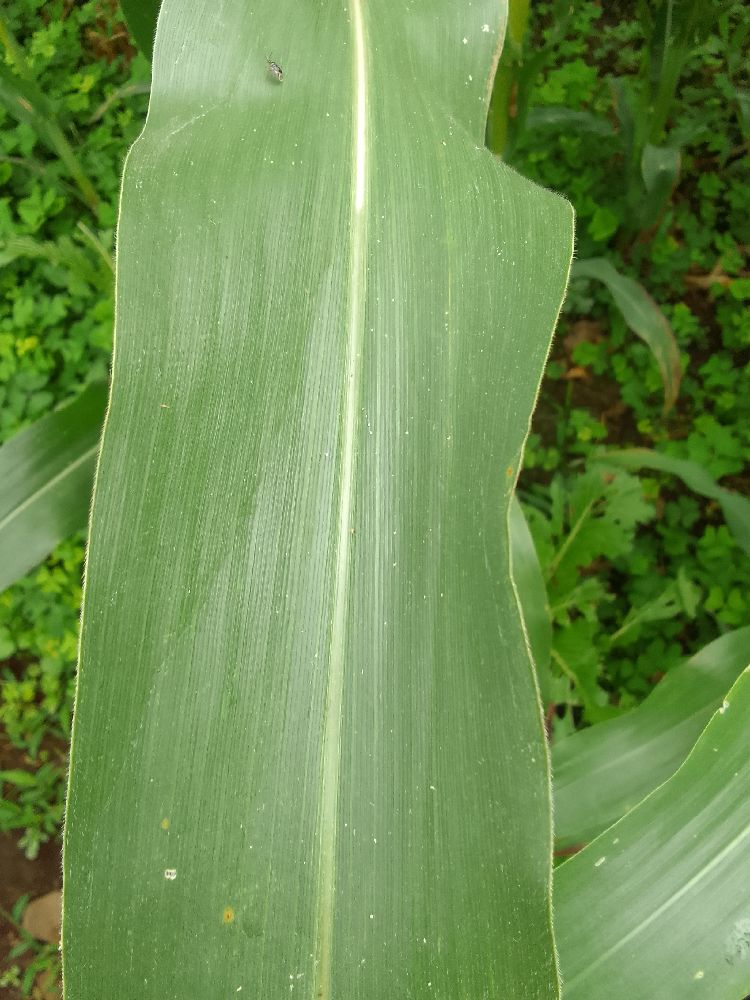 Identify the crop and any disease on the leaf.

maize, healthy
